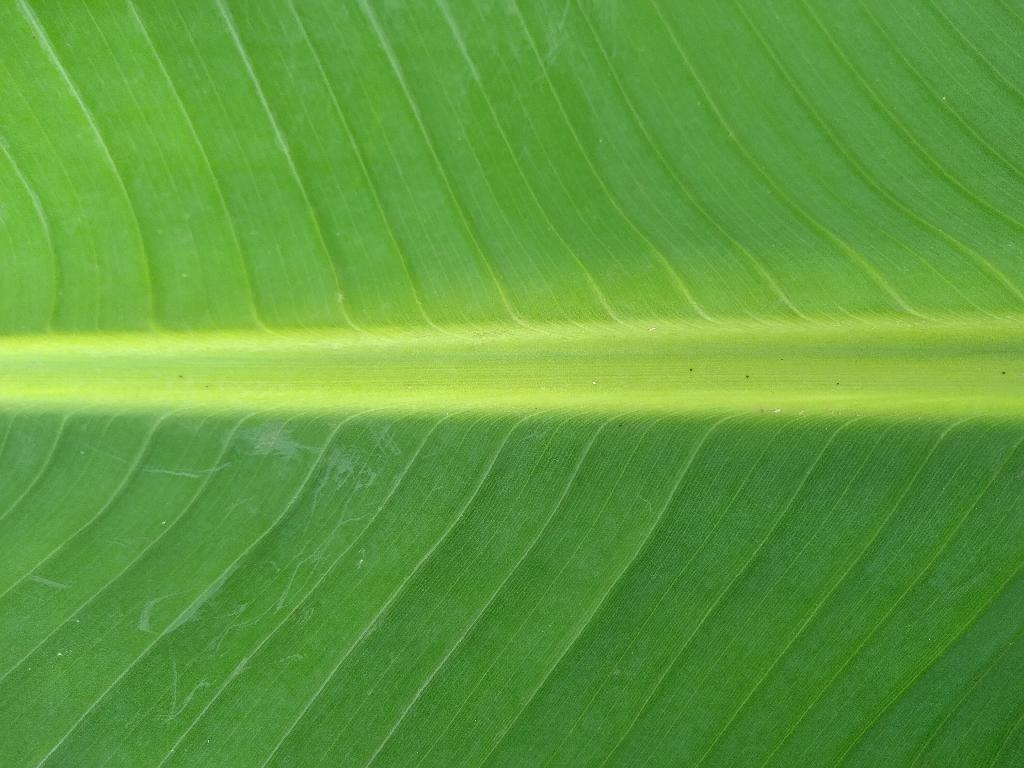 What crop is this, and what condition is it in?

banana, healthy
